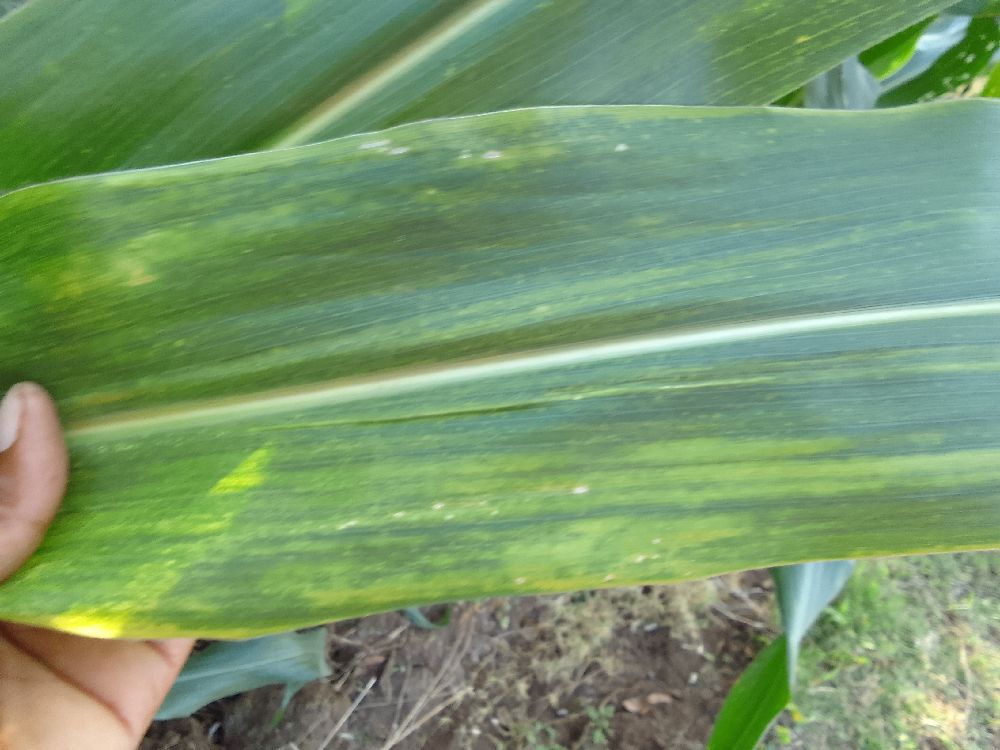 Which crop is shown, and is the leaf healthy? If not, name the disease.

maize, maize lethal necrosis
